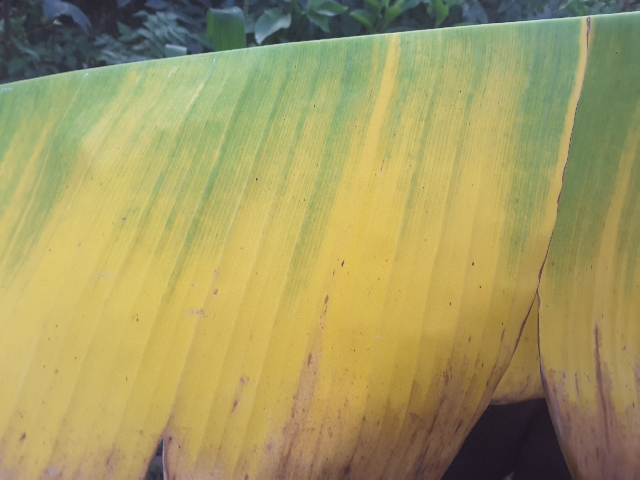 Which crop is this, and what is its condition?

banana, fusarium wilt race 1
